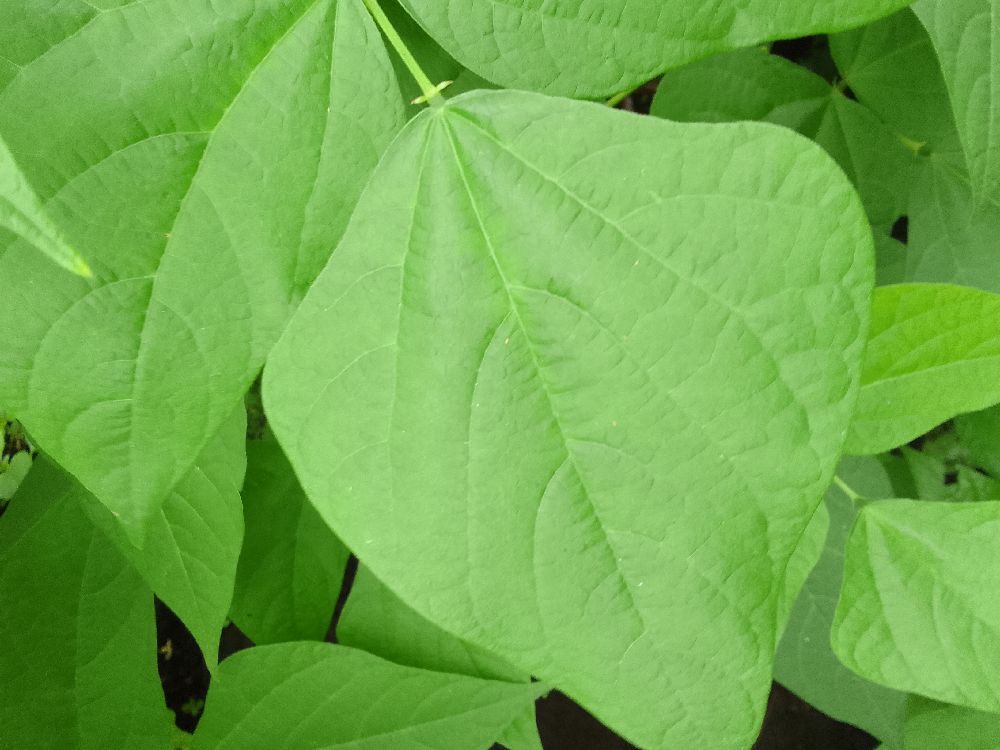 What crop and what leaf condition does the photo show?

common bean, healthy
